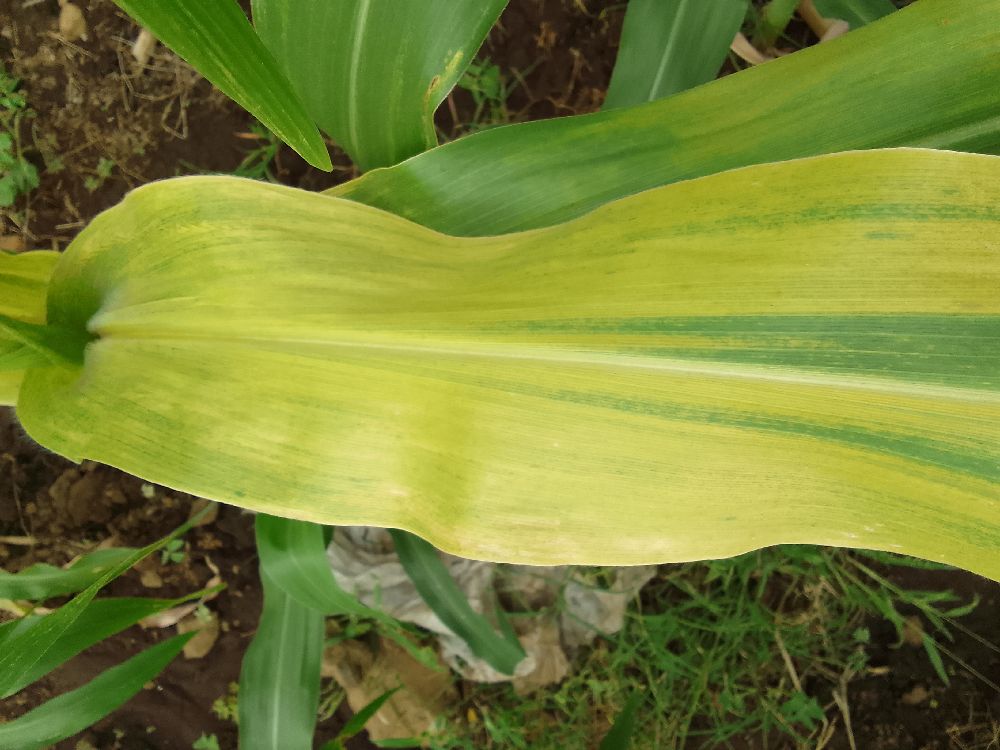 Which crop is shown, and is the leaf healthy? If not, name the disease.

maize, maize lethal necrosis
